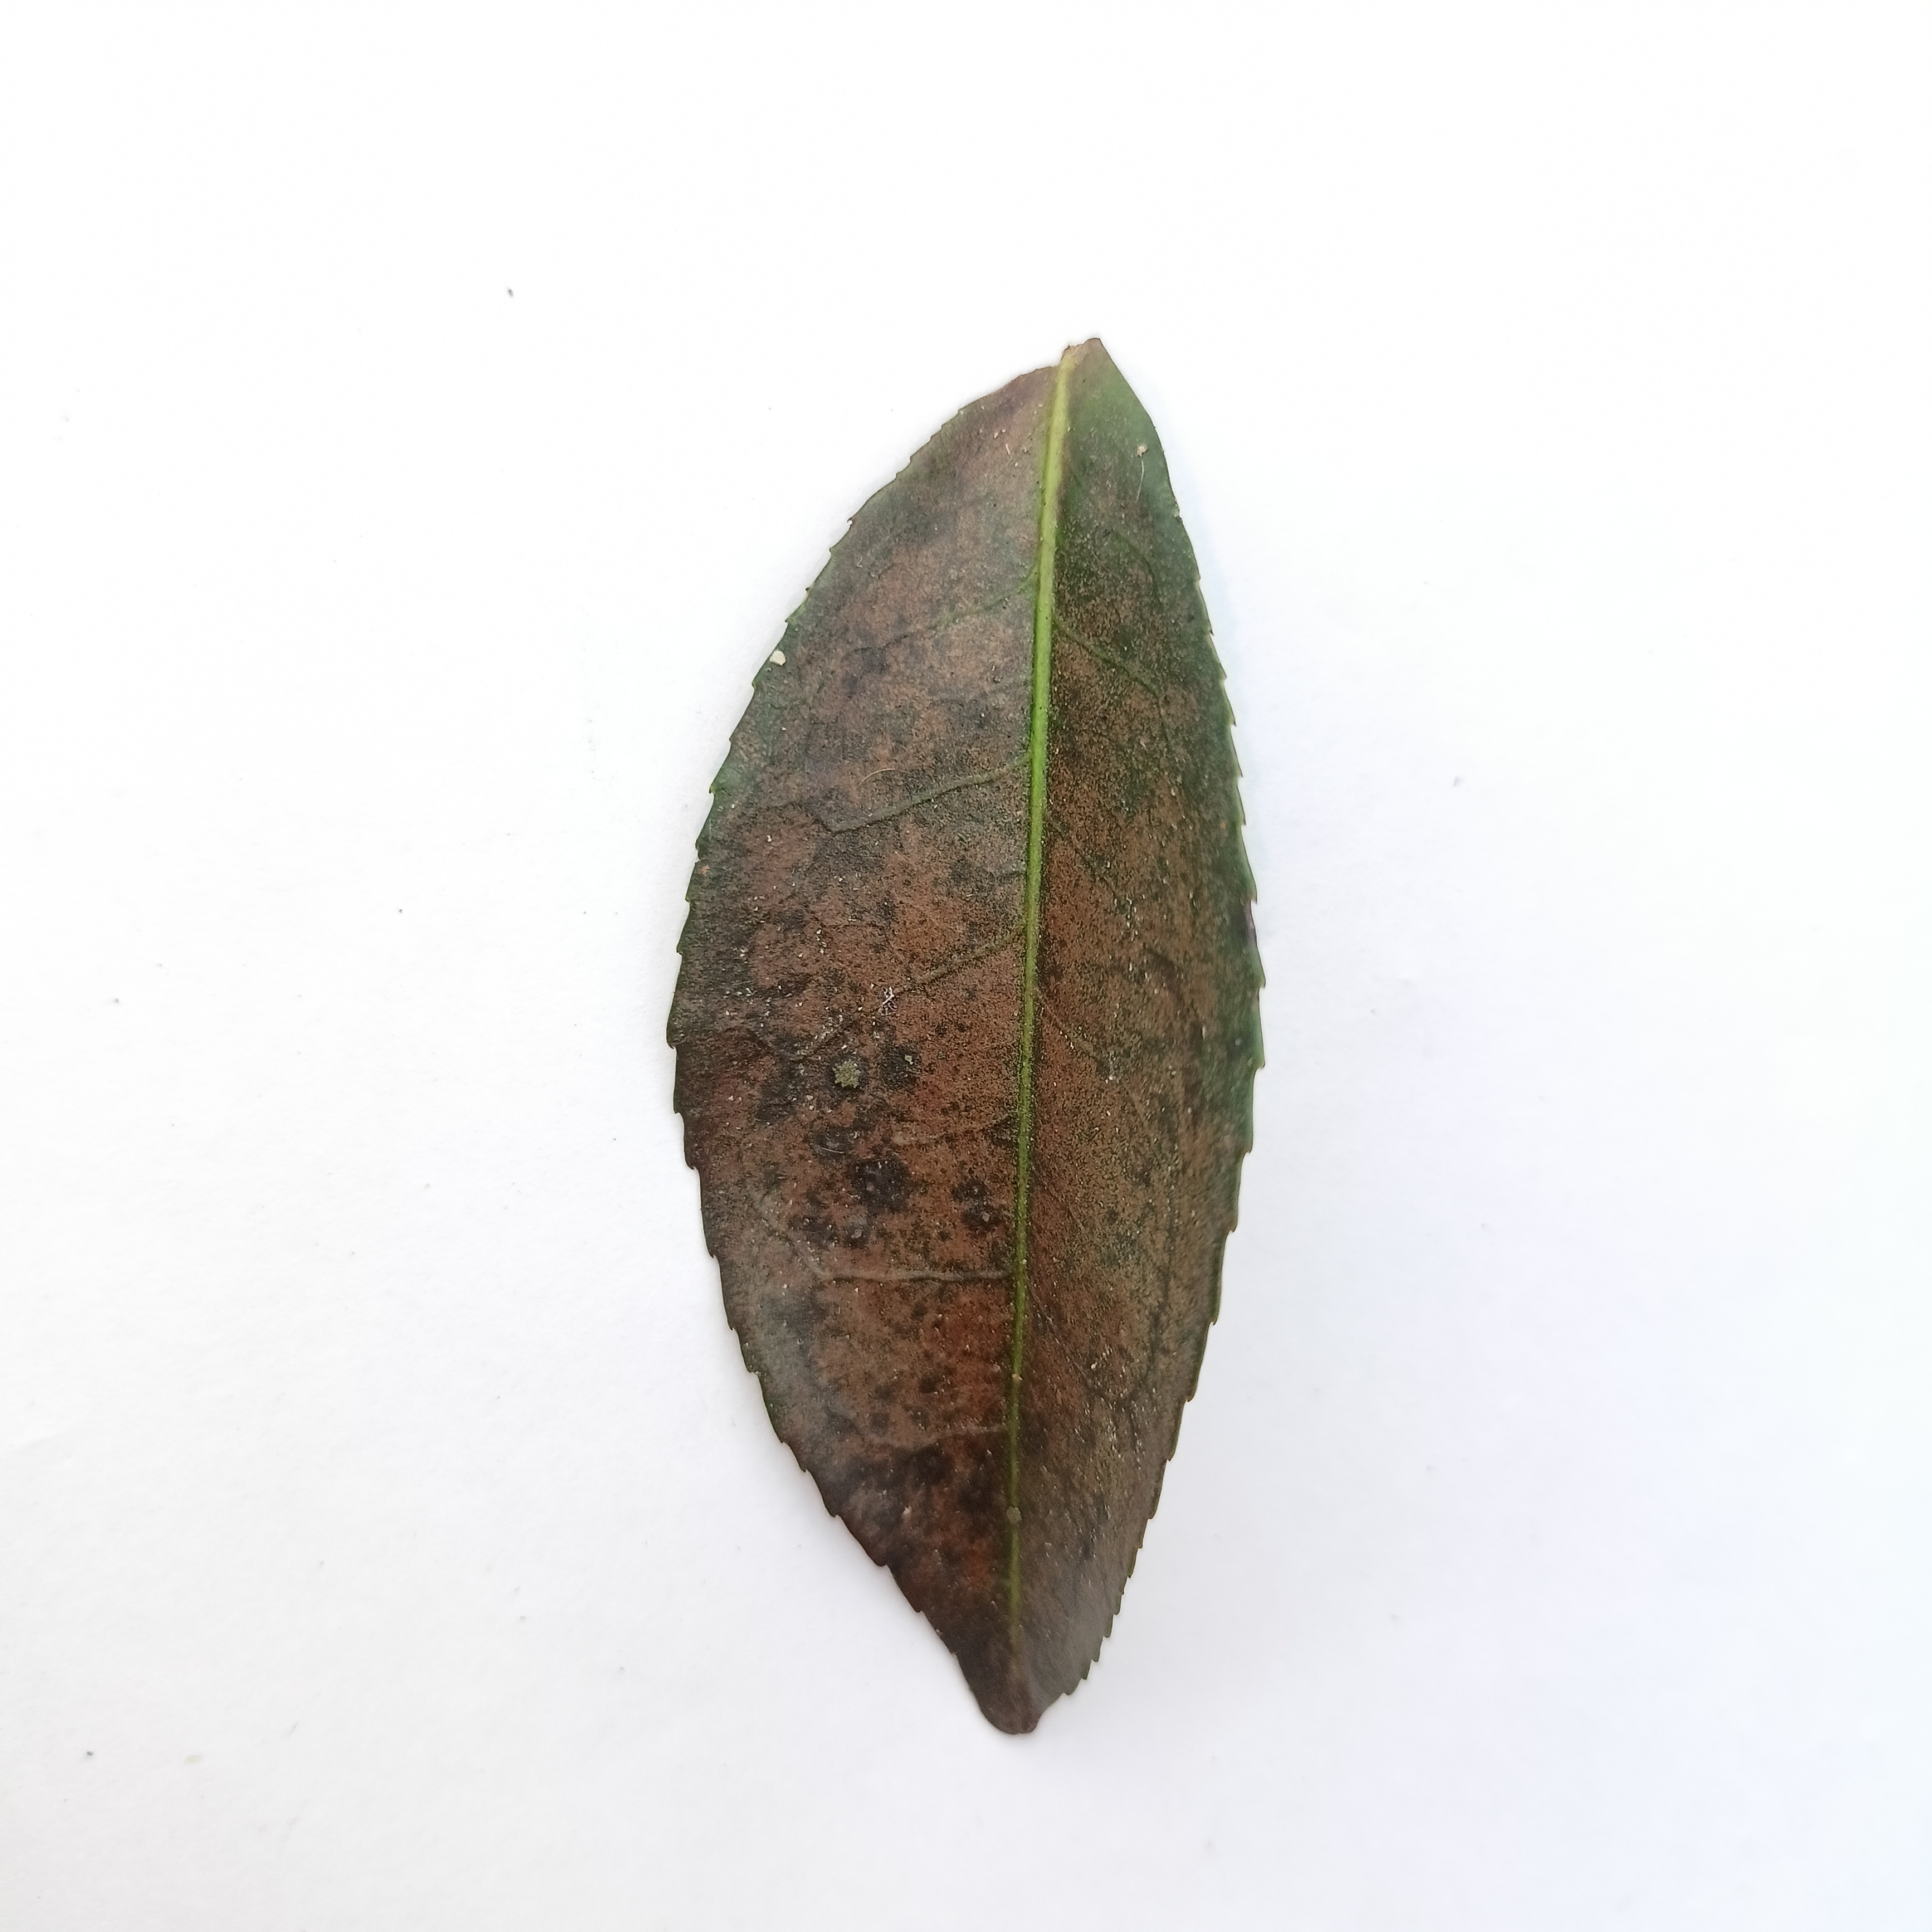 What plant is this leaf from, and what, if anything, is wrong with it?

tea, red rust
